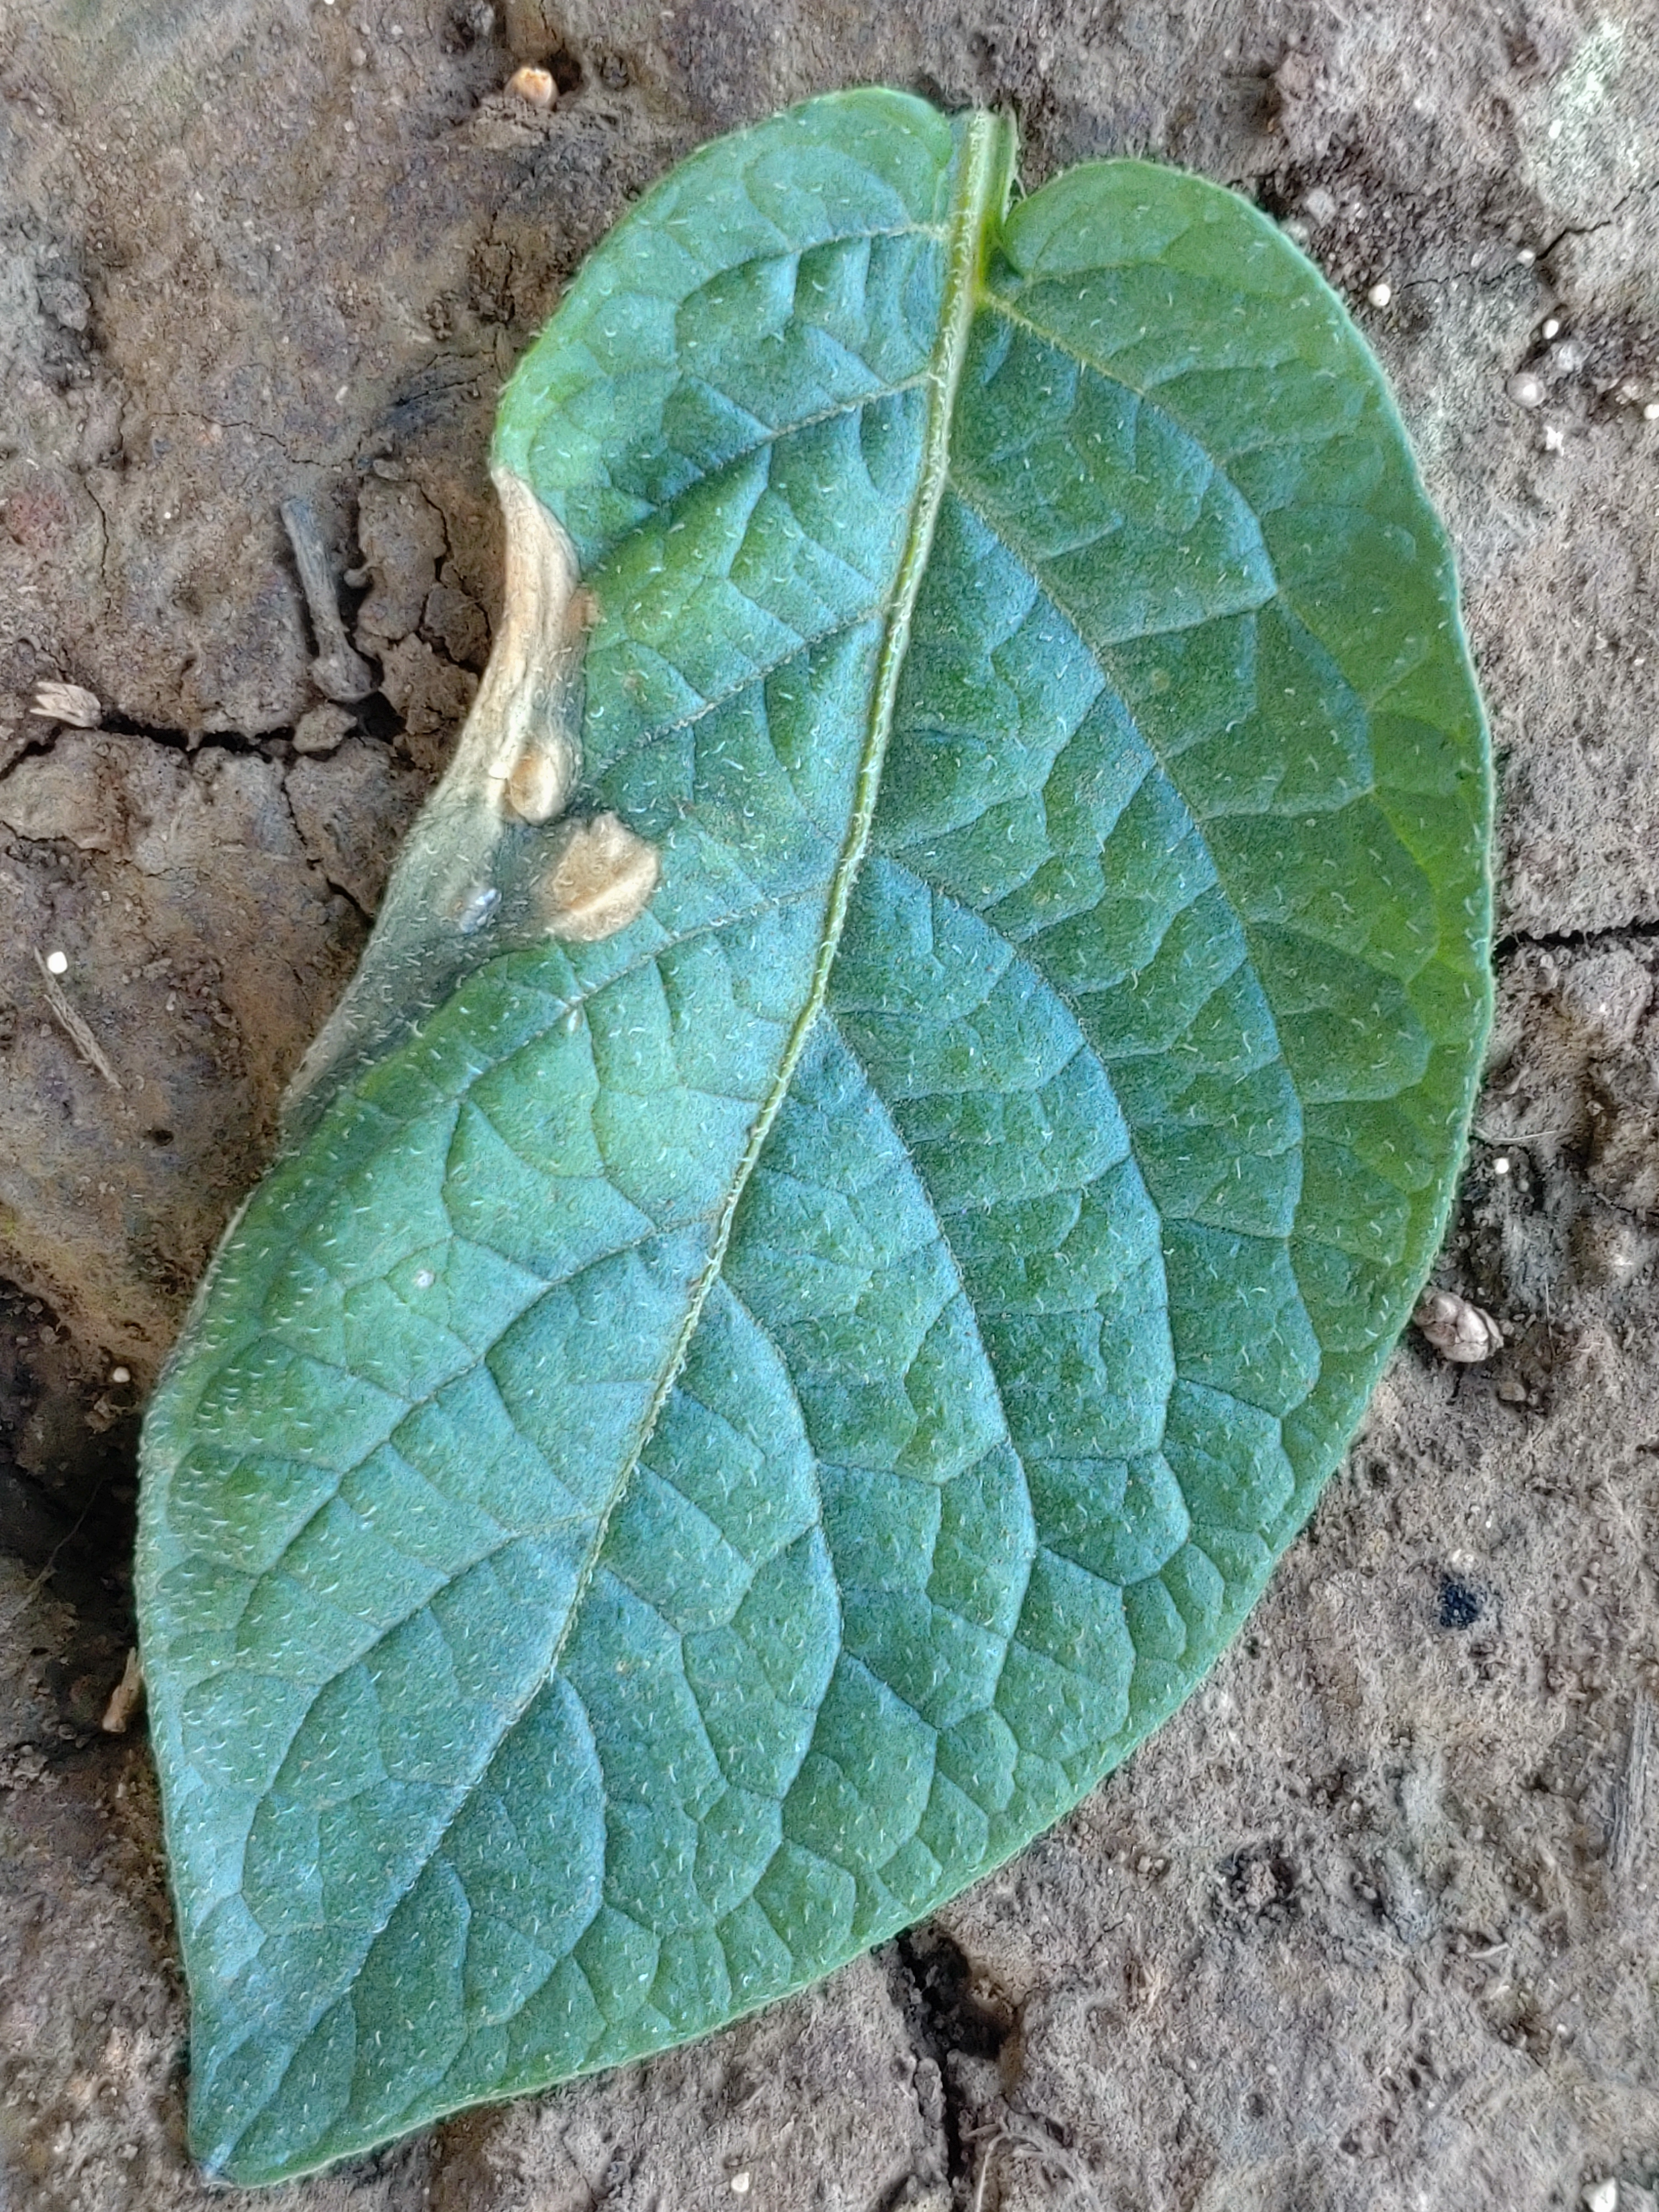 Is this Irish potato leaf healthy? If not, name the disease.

early blight
